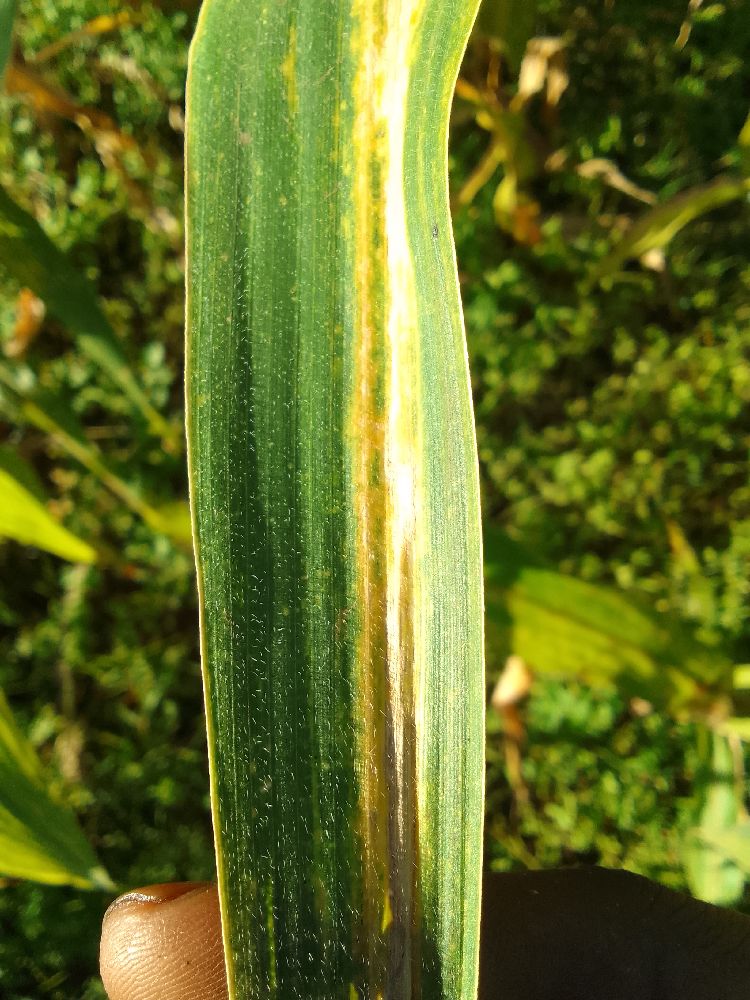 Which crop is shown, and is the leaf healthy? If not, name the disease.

maize, maize lethal necrosis
